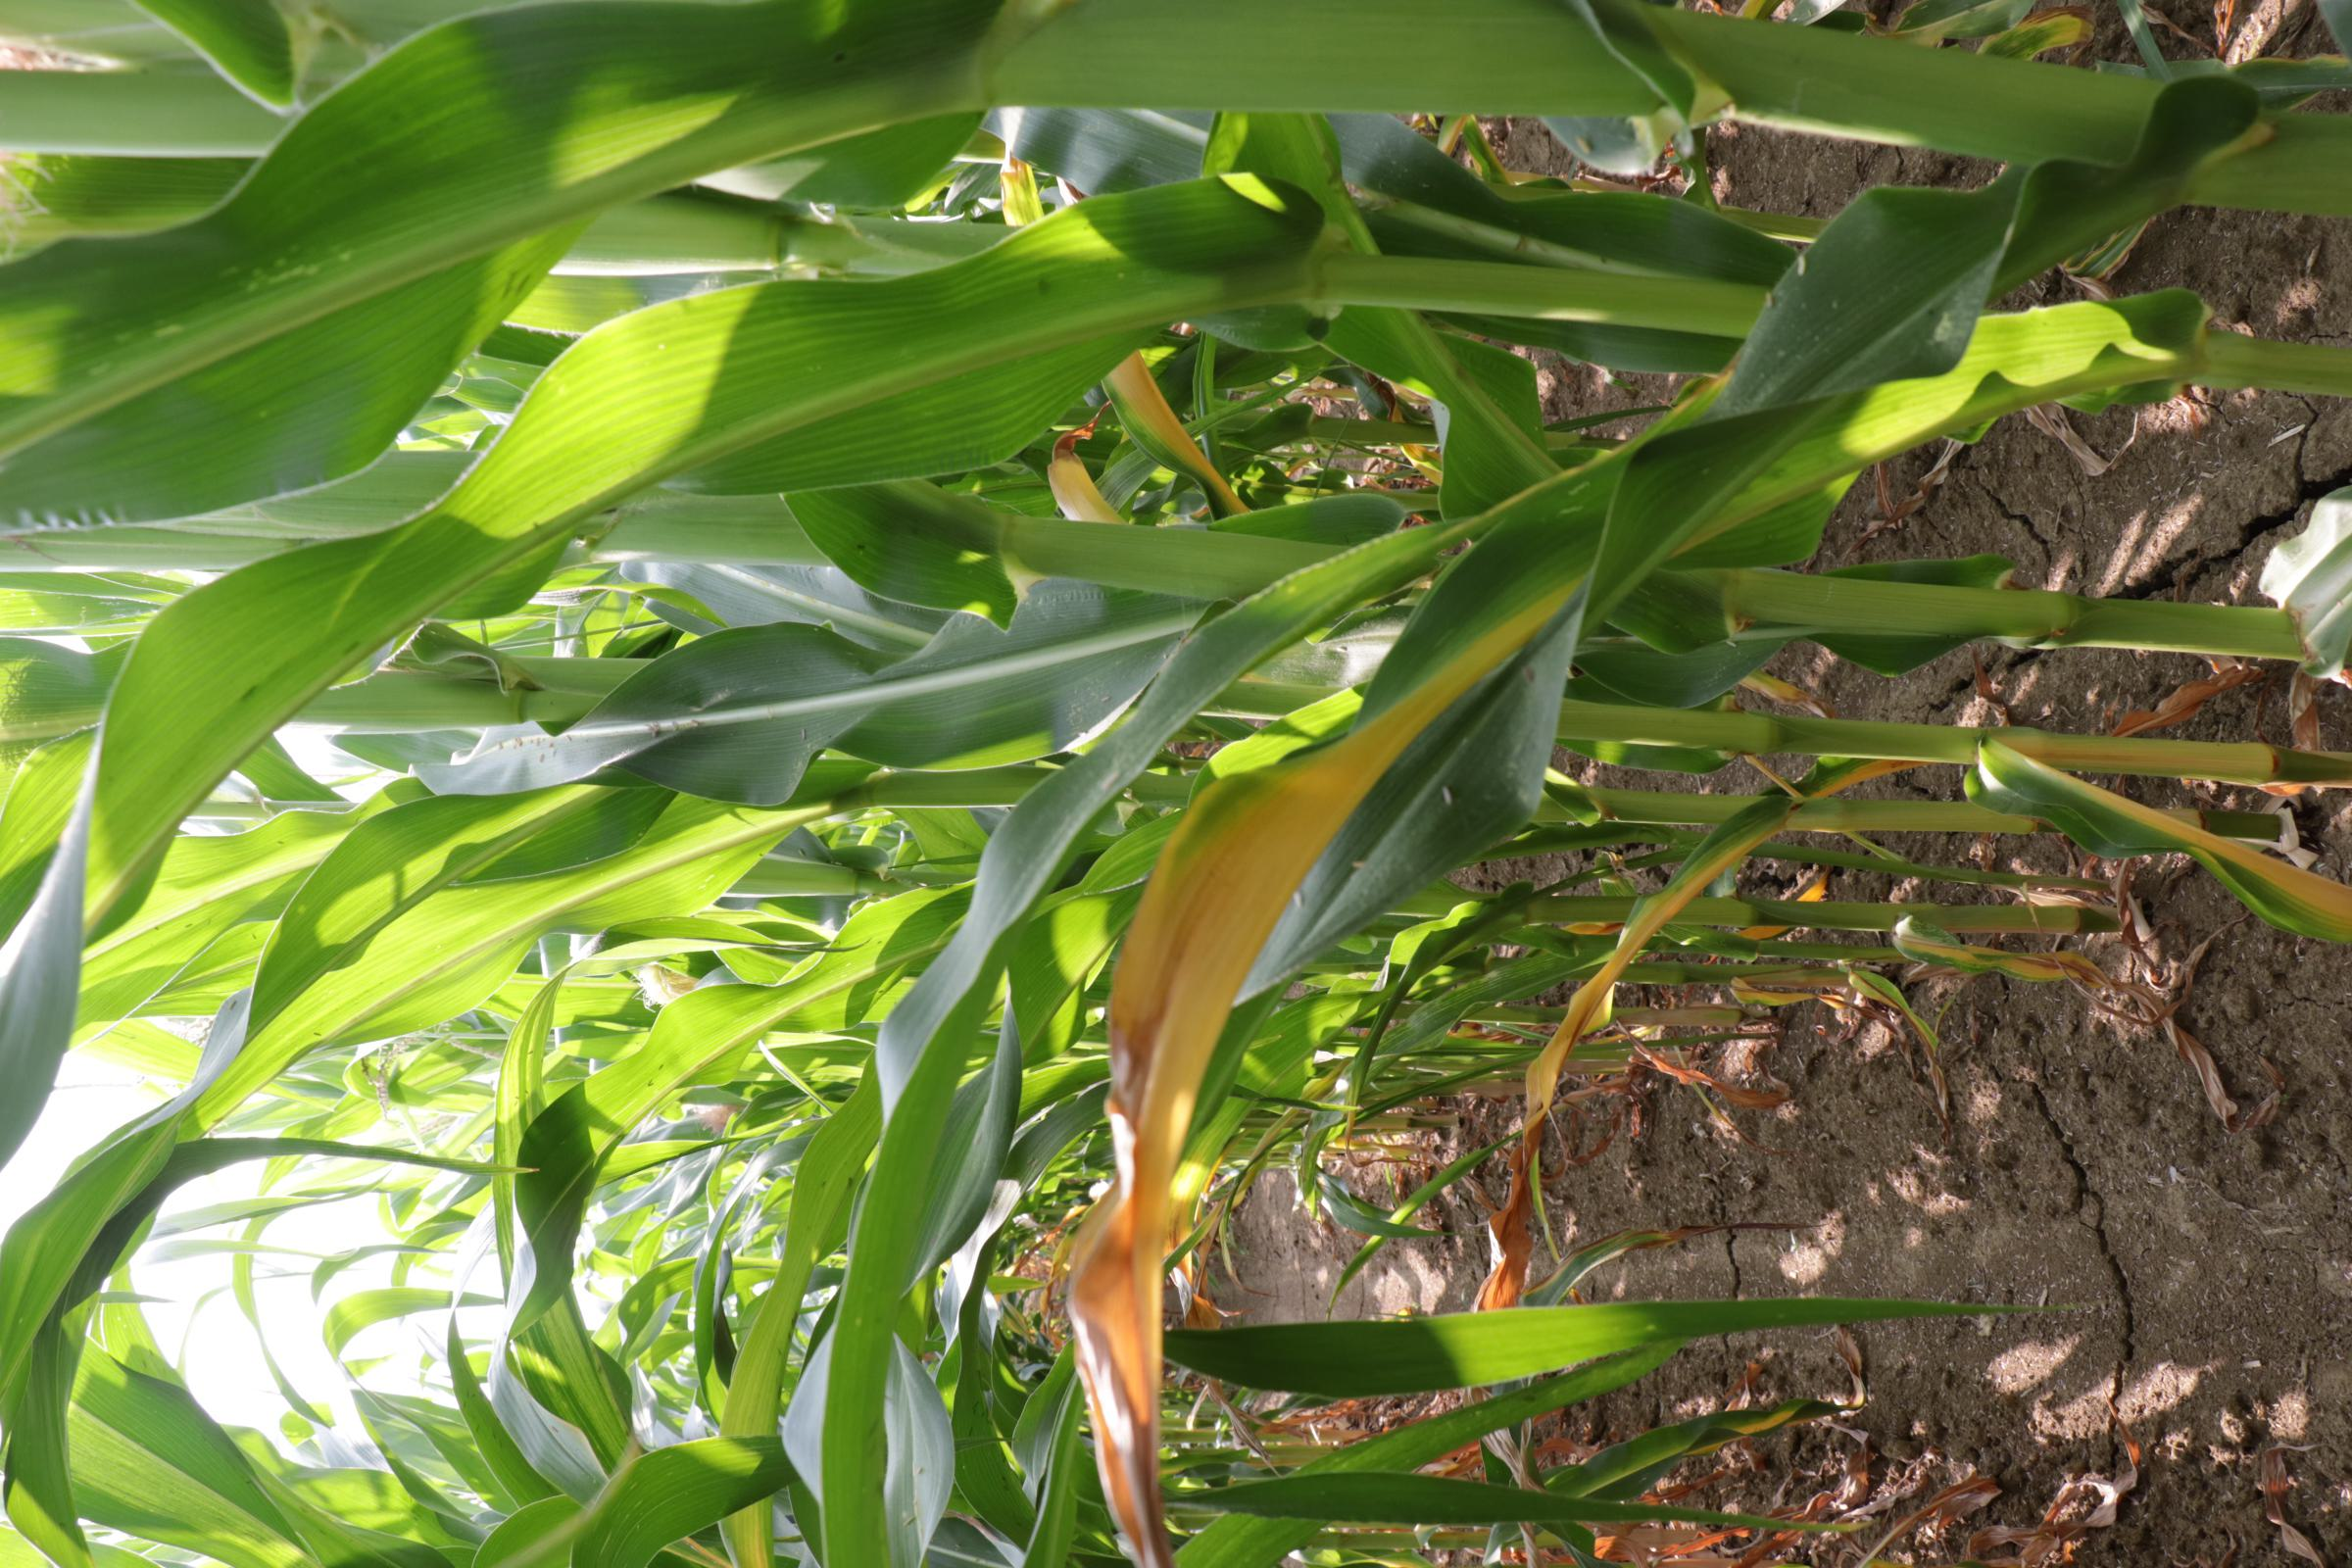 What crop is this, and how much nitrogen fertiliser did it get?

maize, reduced nitrogen fertilisation
